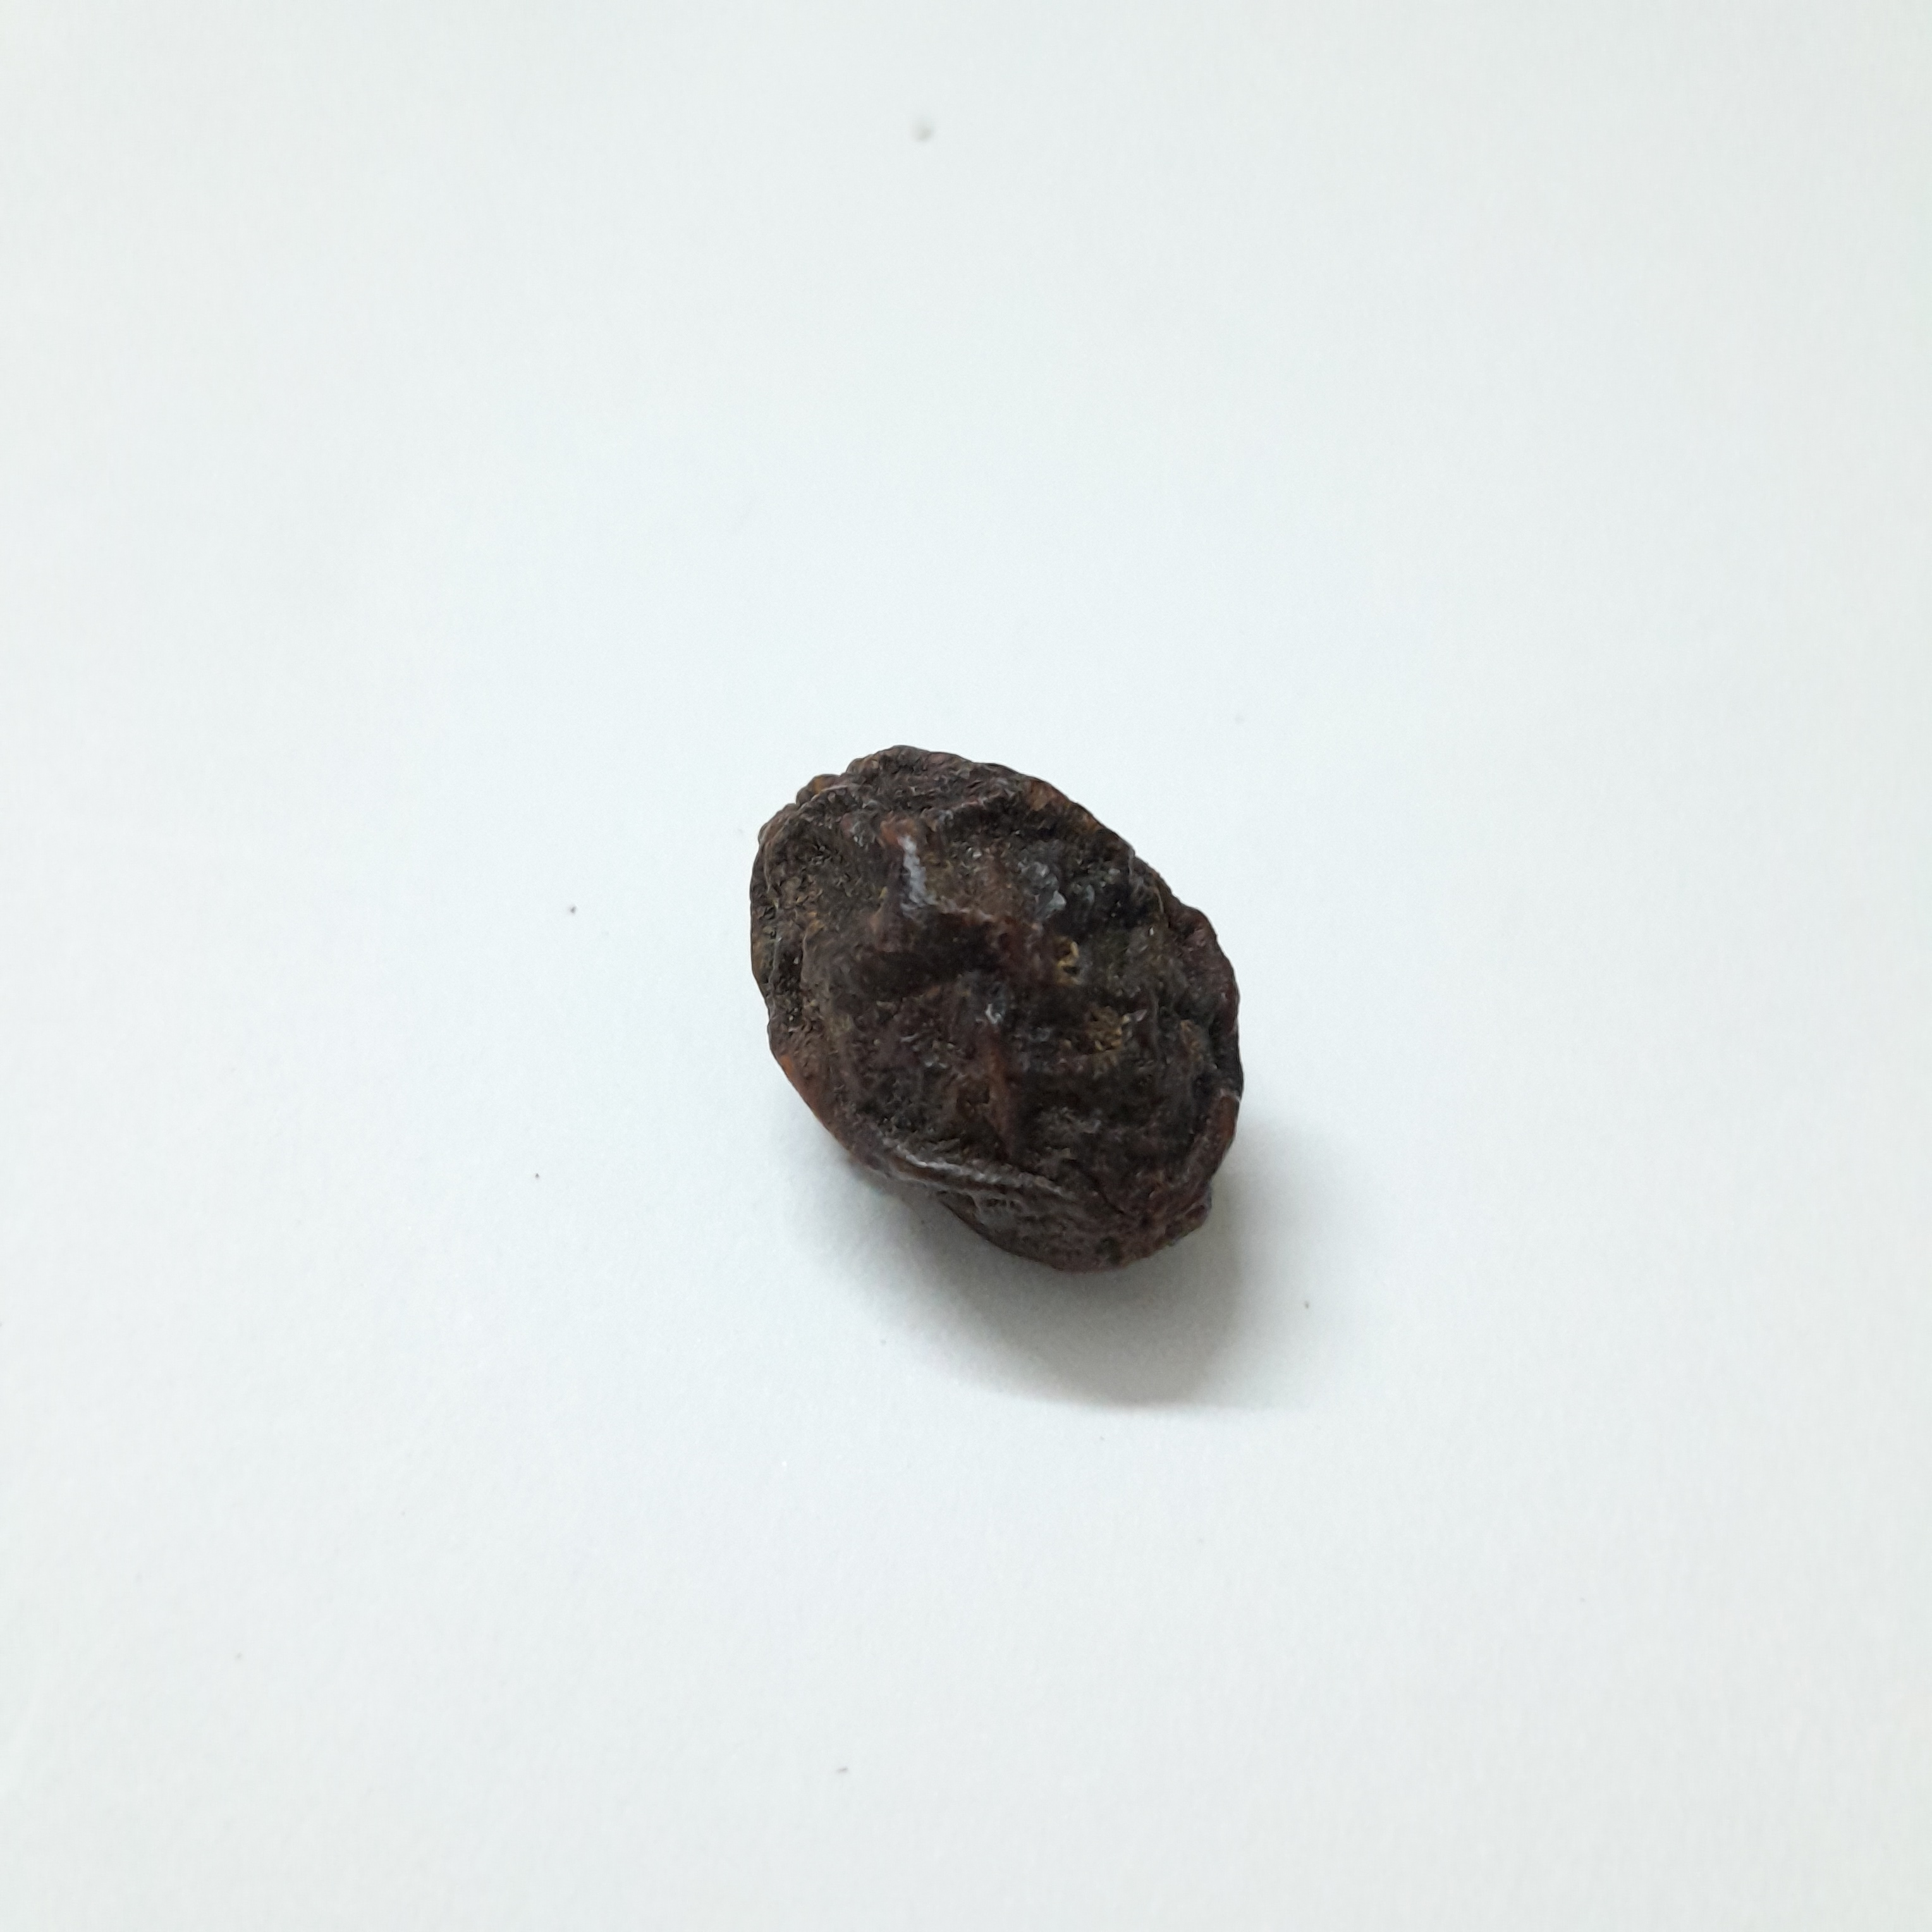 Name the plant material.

kadukharik
